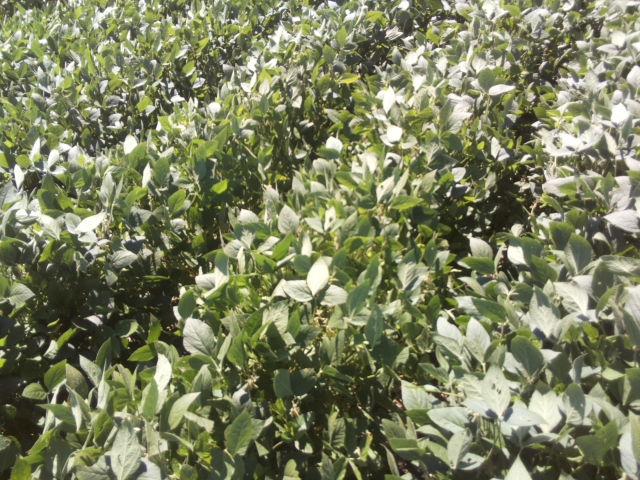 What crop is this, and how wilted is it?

soybean, moderate turgor loss in upper canopy
